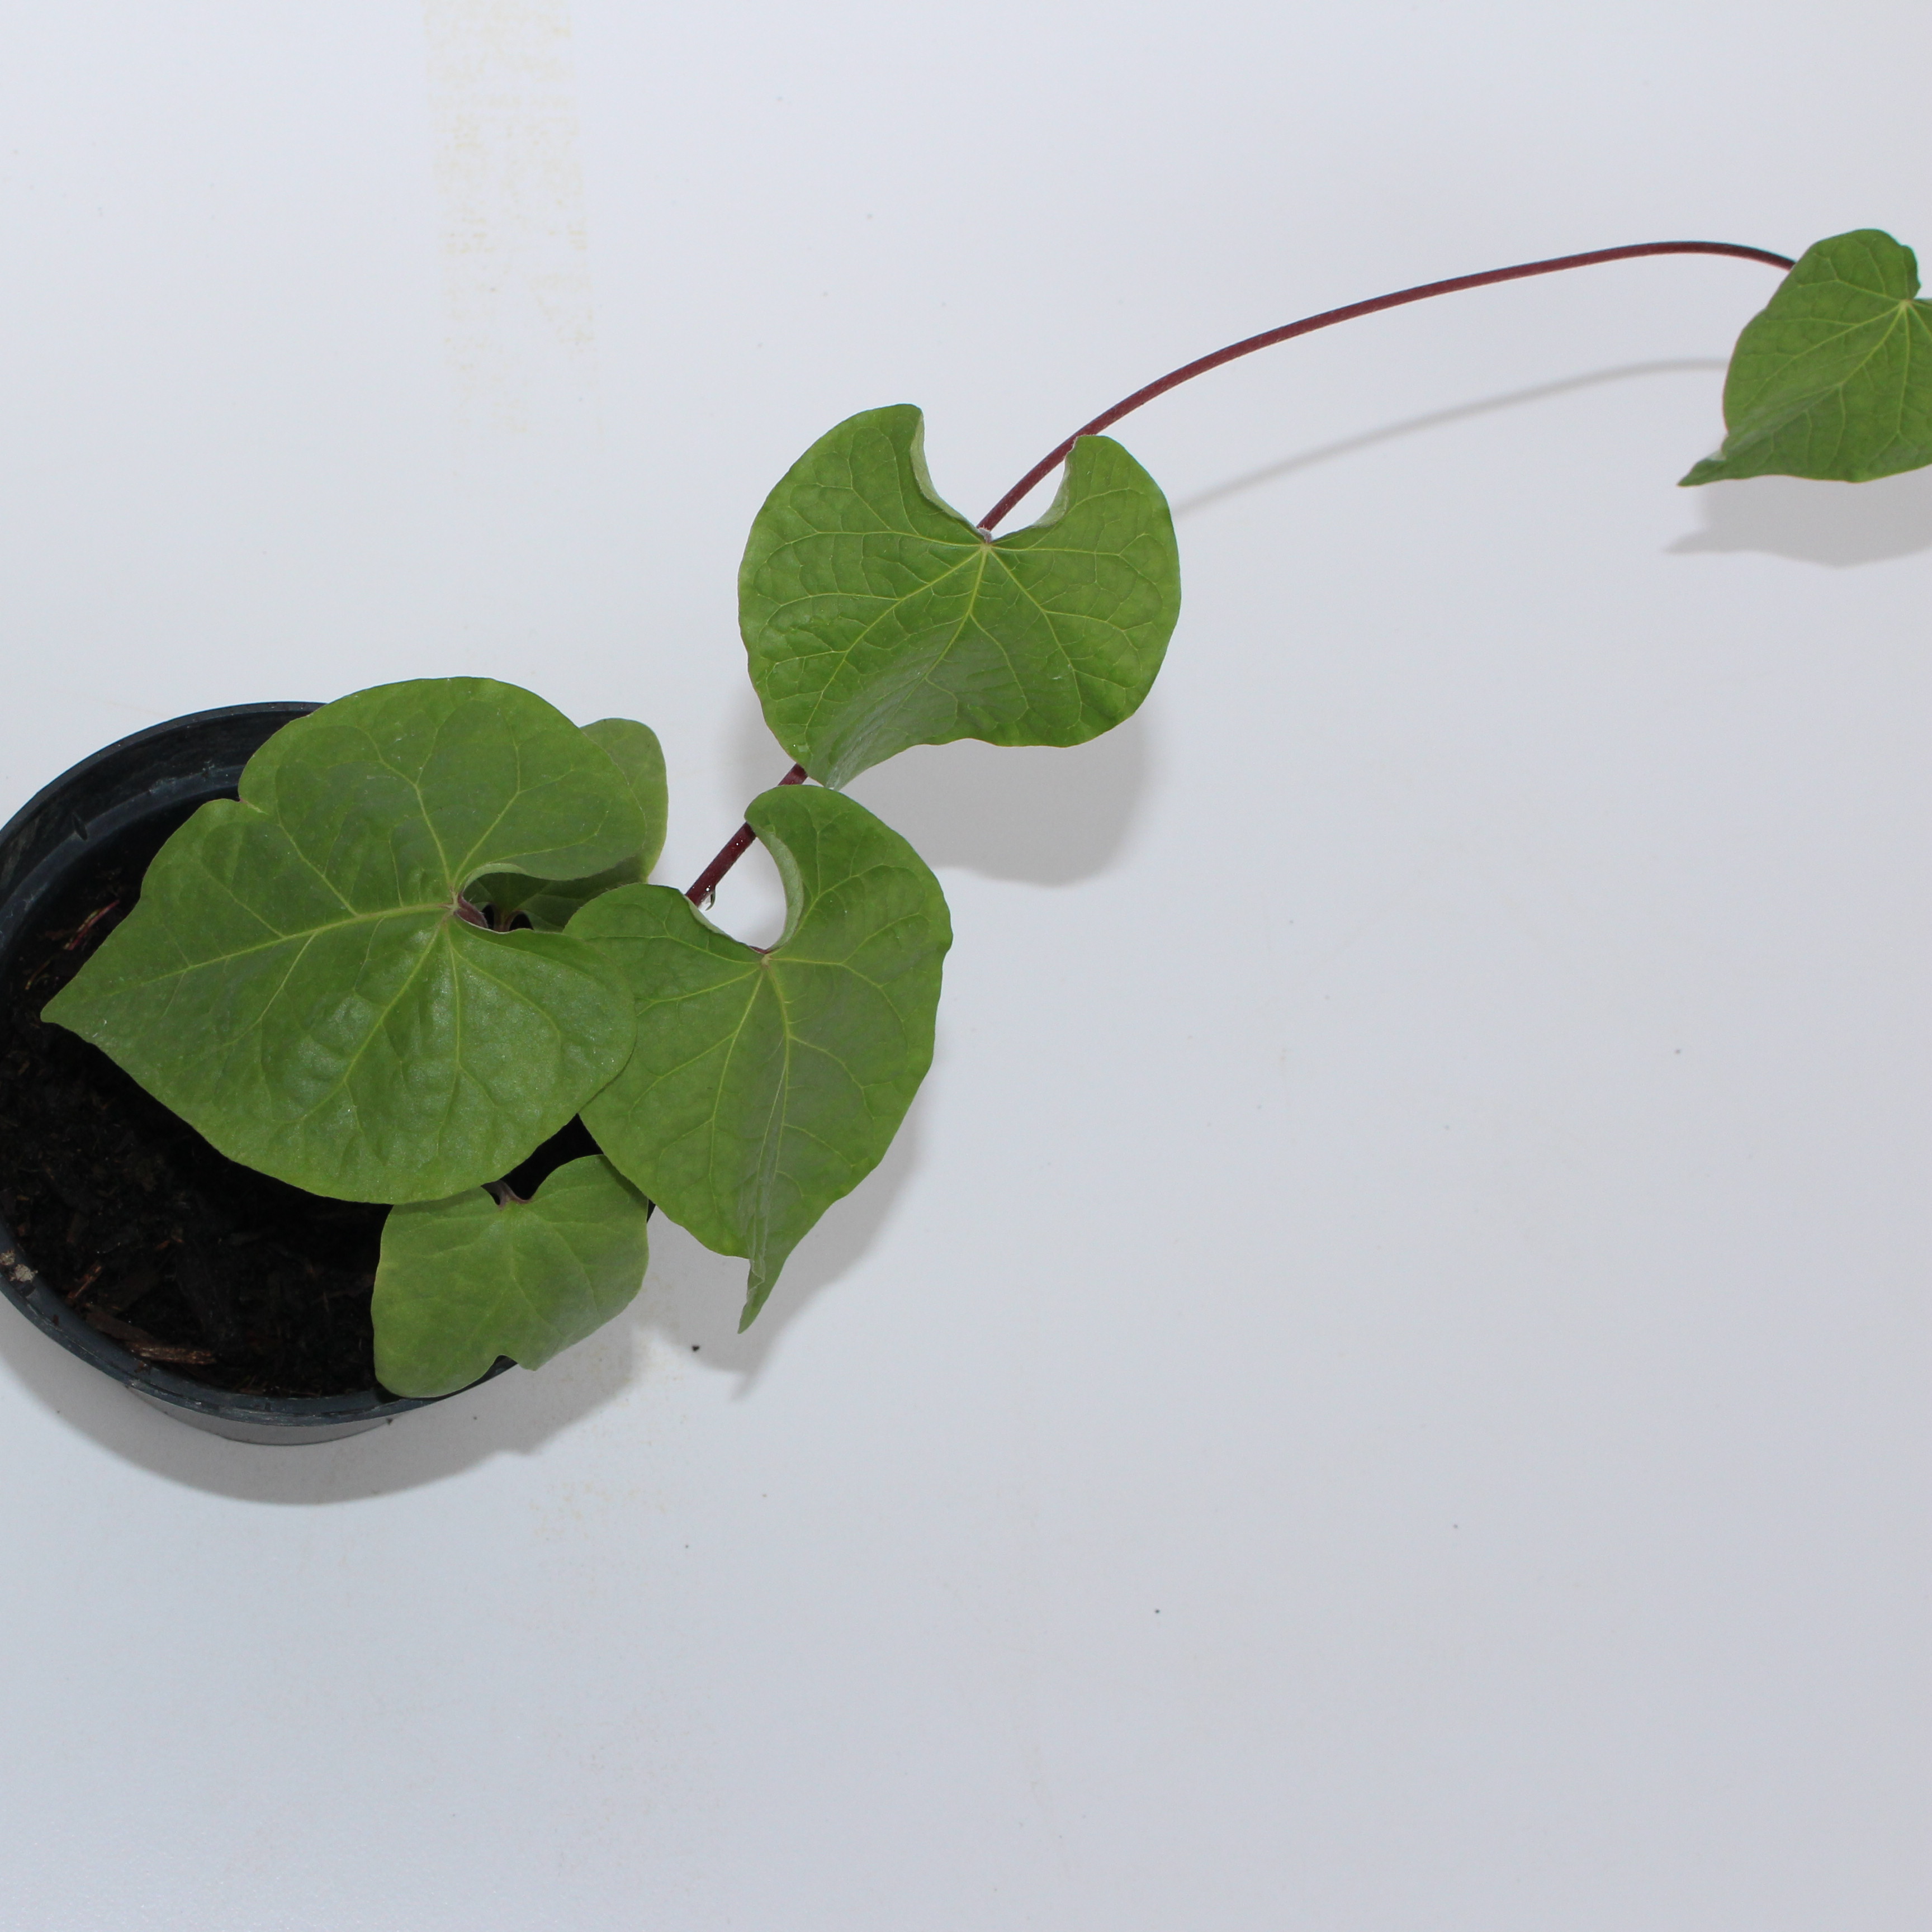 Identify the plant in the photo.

Convolvulus arvensis
